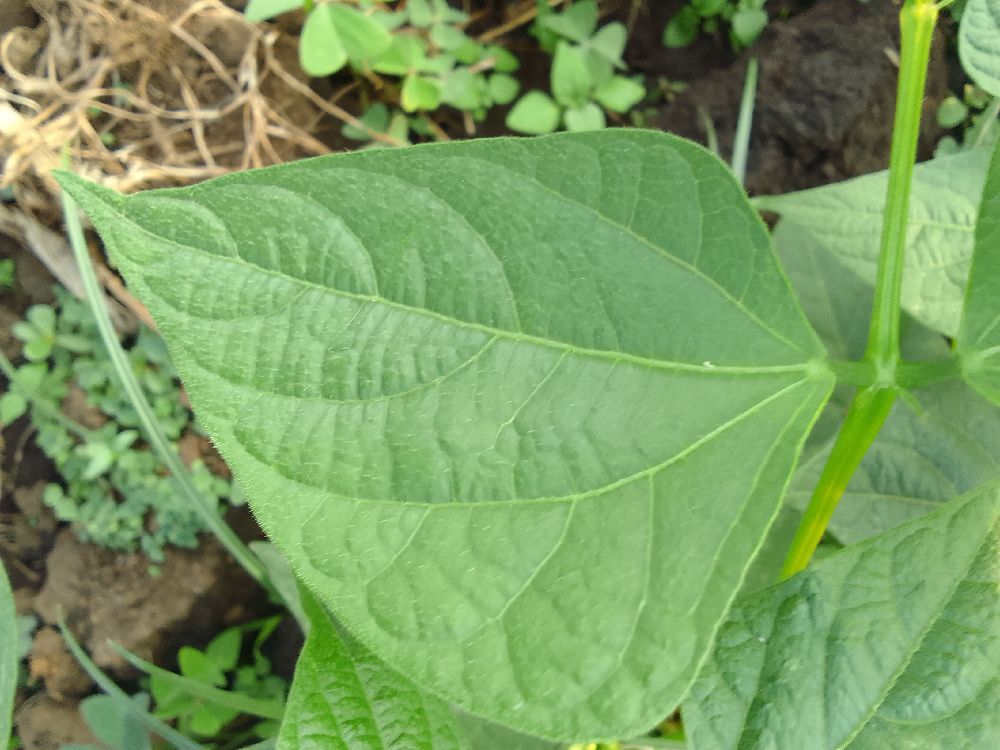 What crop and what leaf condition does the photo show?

common bean, healthy
